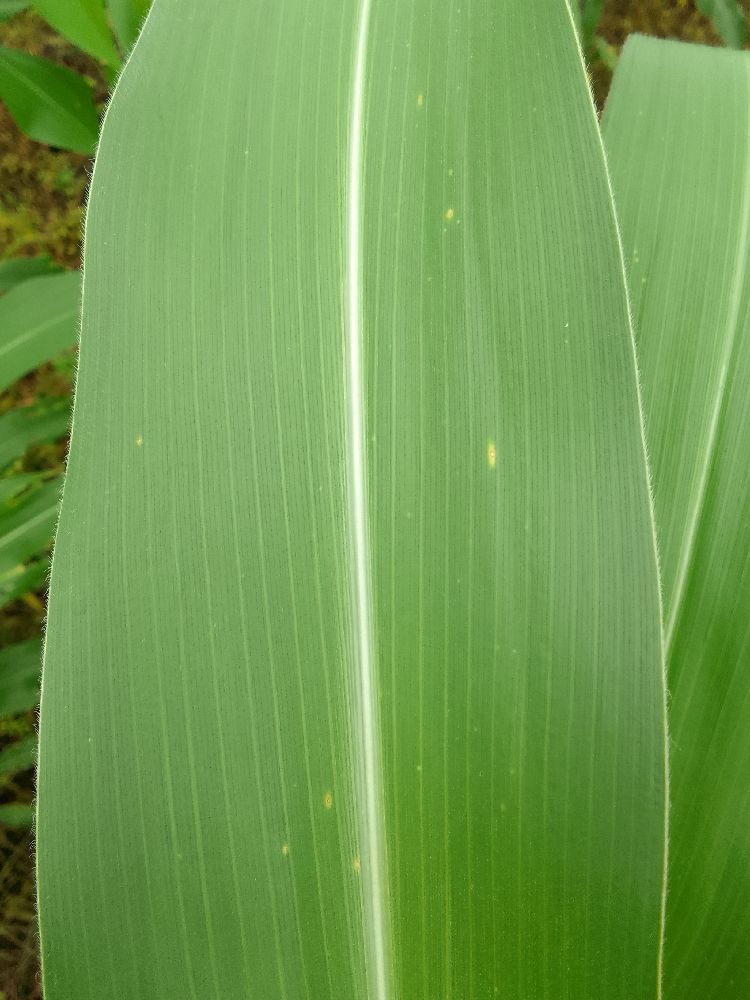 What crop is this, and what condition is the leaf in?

maize, healthy
